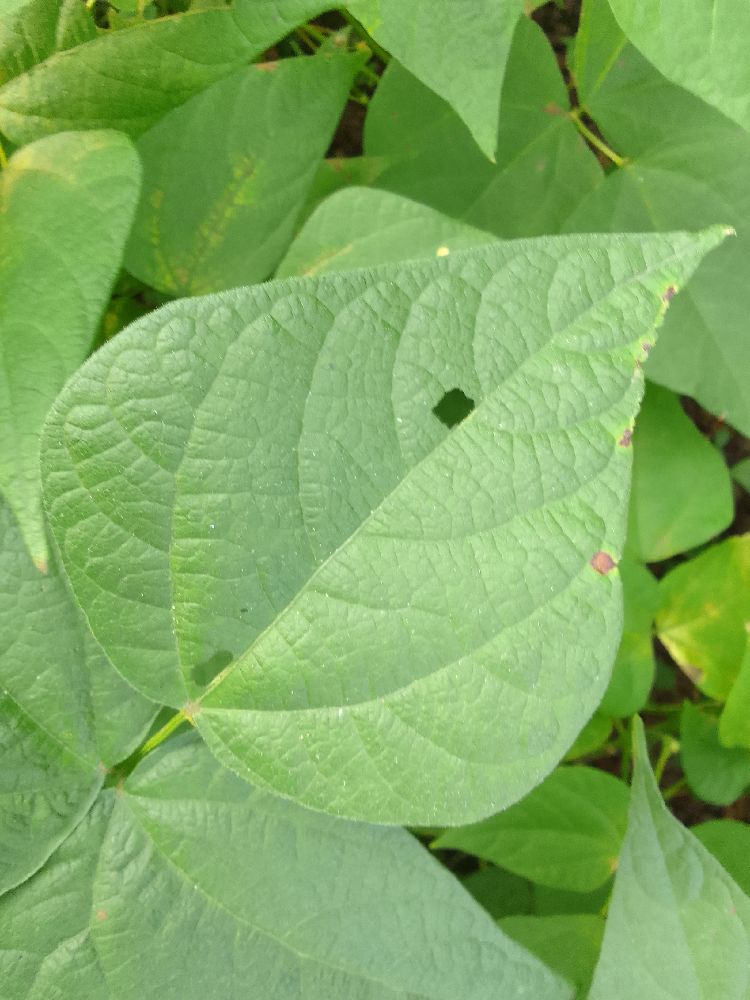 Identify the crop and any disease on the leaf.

common bean, healthy
